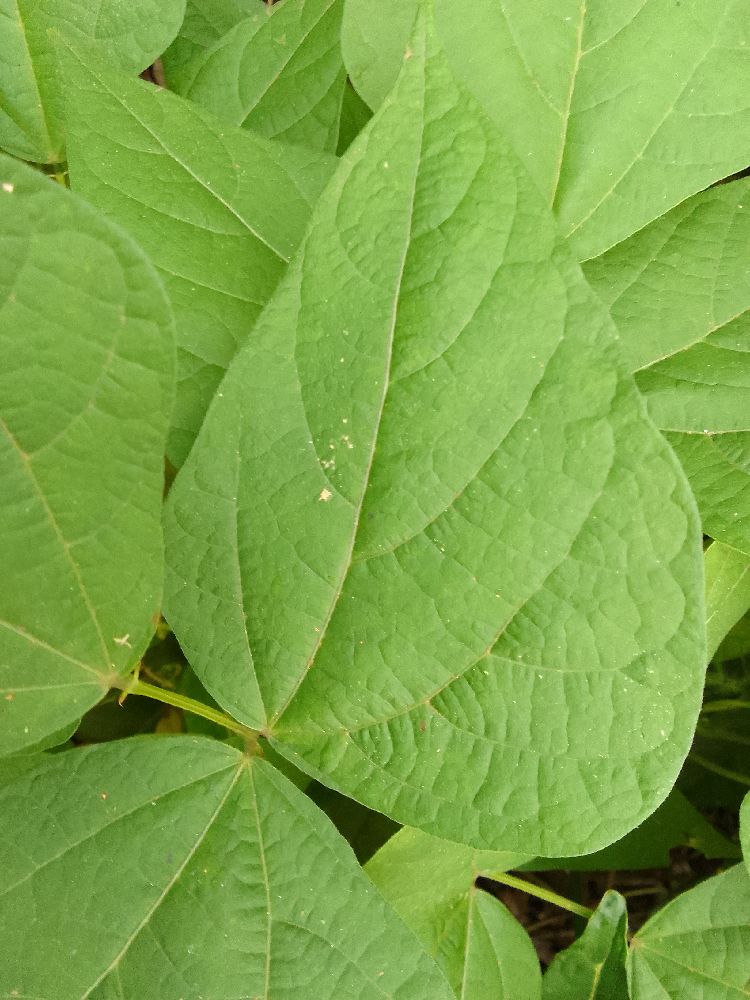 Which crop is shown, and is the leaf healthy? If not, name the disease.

common bean, healthy
